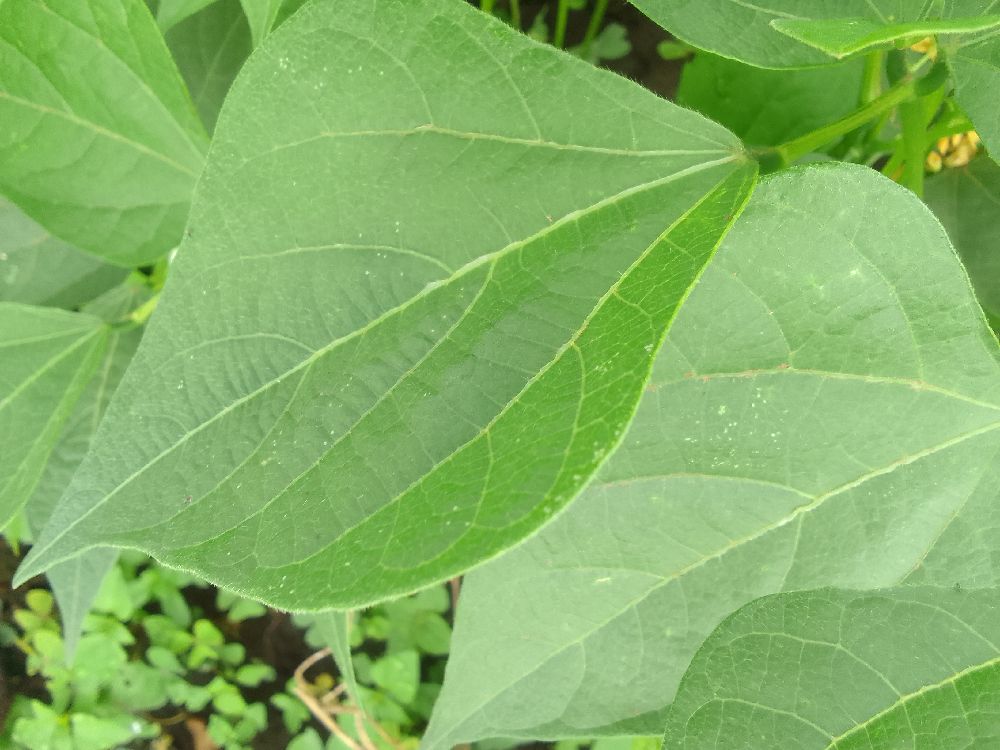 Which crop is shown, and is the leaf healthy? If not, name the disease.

common bean, healthy
